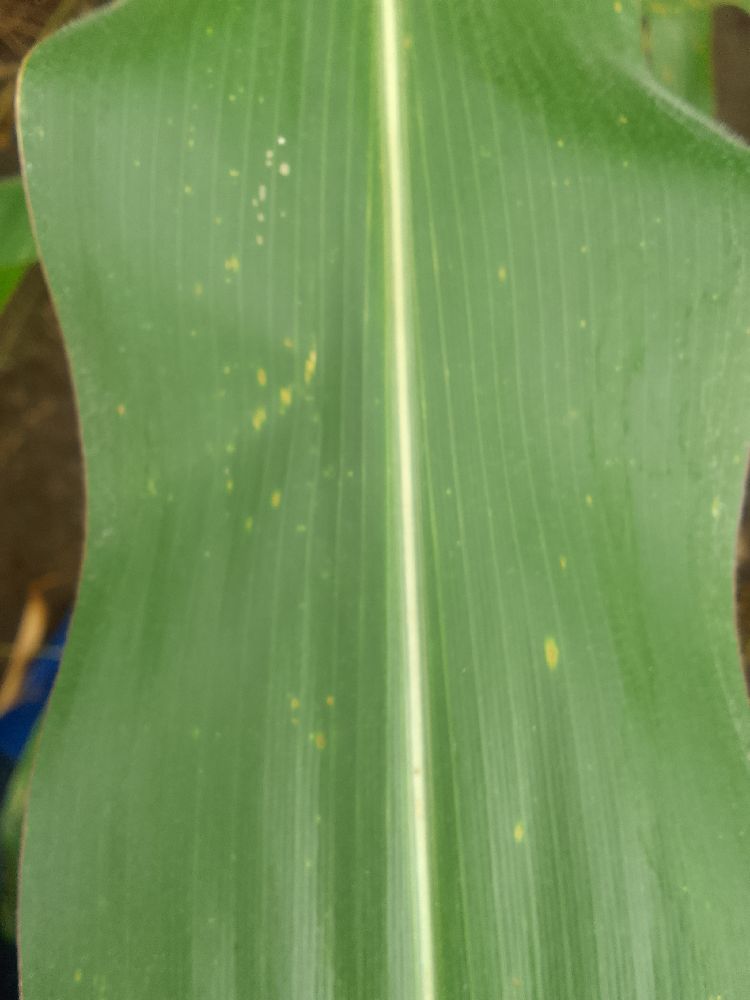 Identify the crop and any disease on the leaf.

maize, healthy
